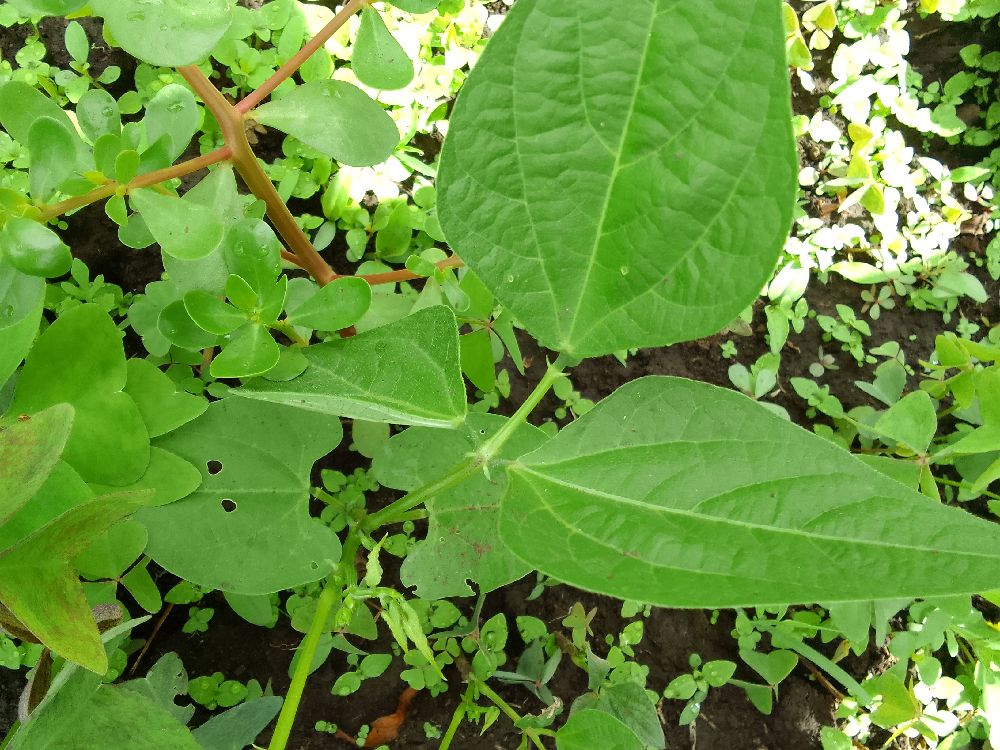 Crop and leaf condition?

common bean, healthy
